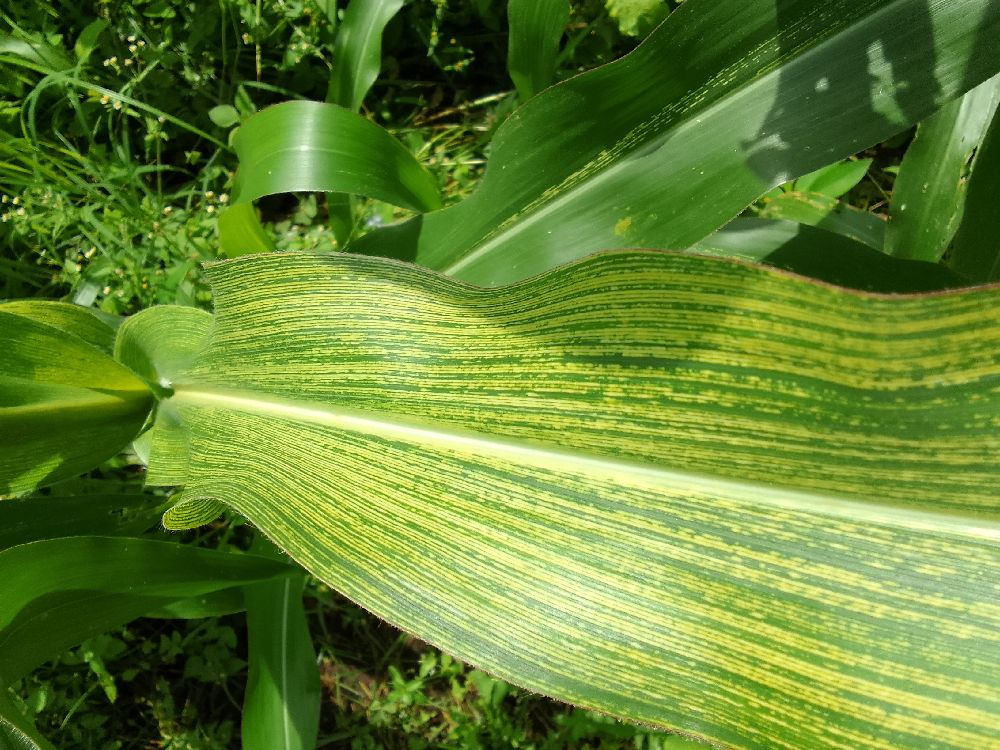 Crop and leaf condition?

maize, maize streak virus
